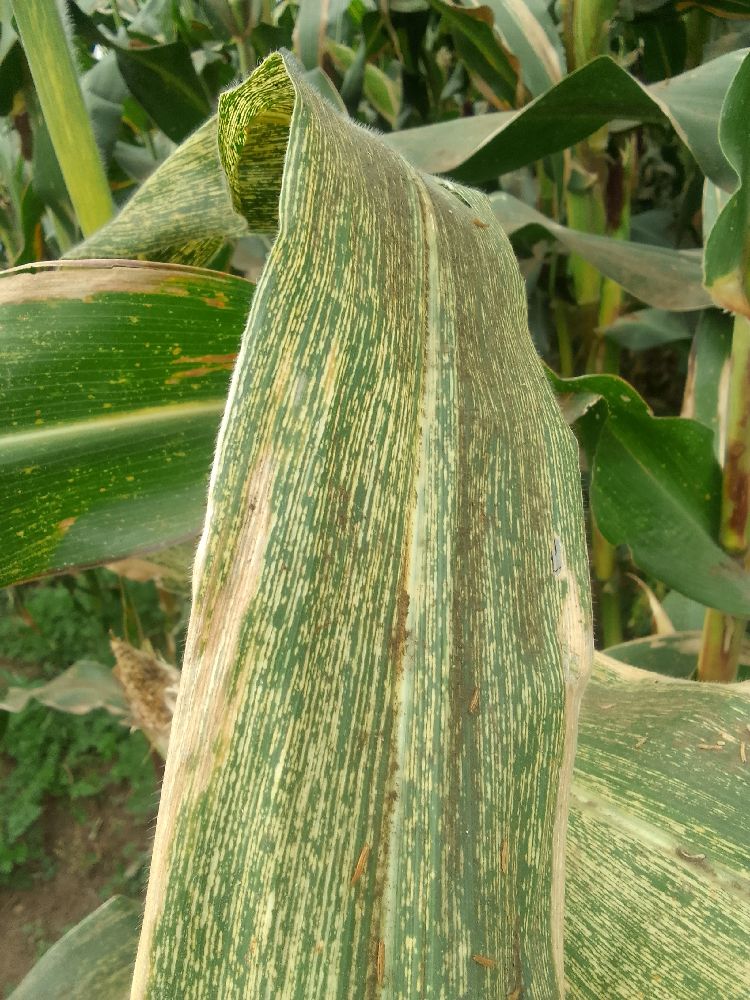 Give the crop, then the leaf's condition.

maize, maize streak virus
